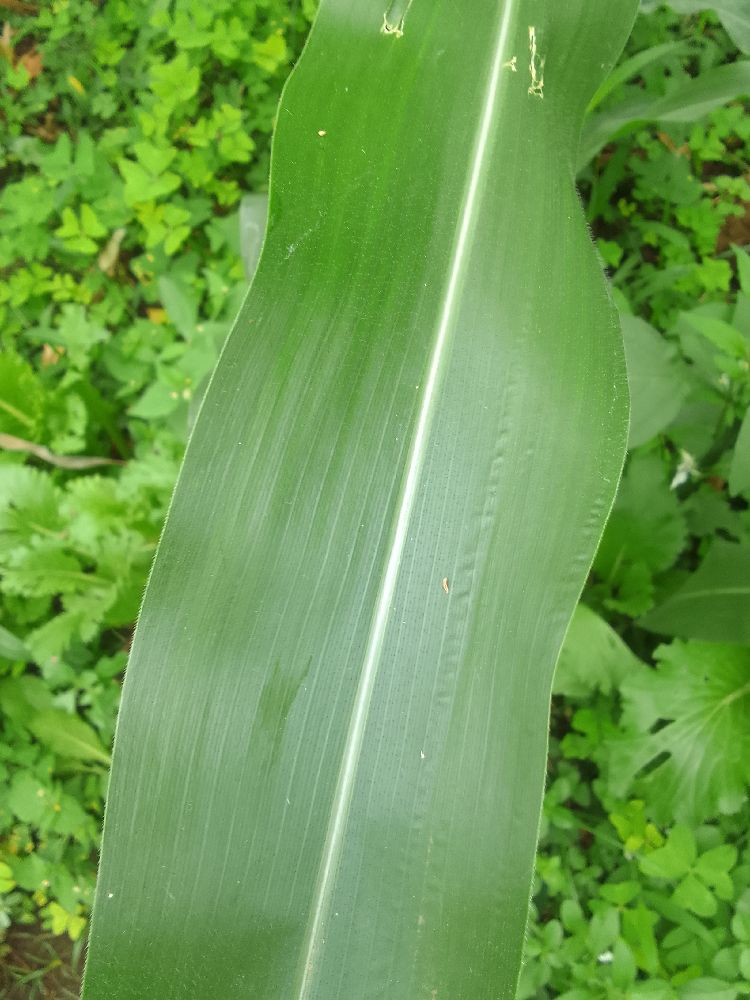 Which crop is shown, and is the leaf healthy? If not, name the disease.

maize, healthy
